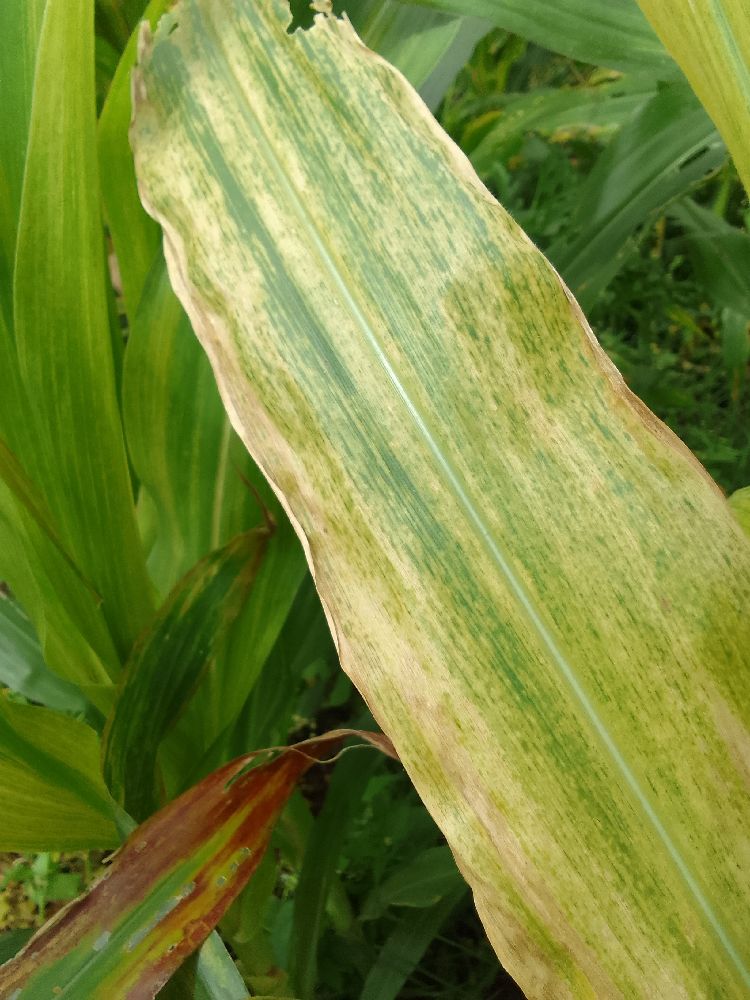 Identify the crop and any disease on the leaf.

maize, maize lethal necrosis
